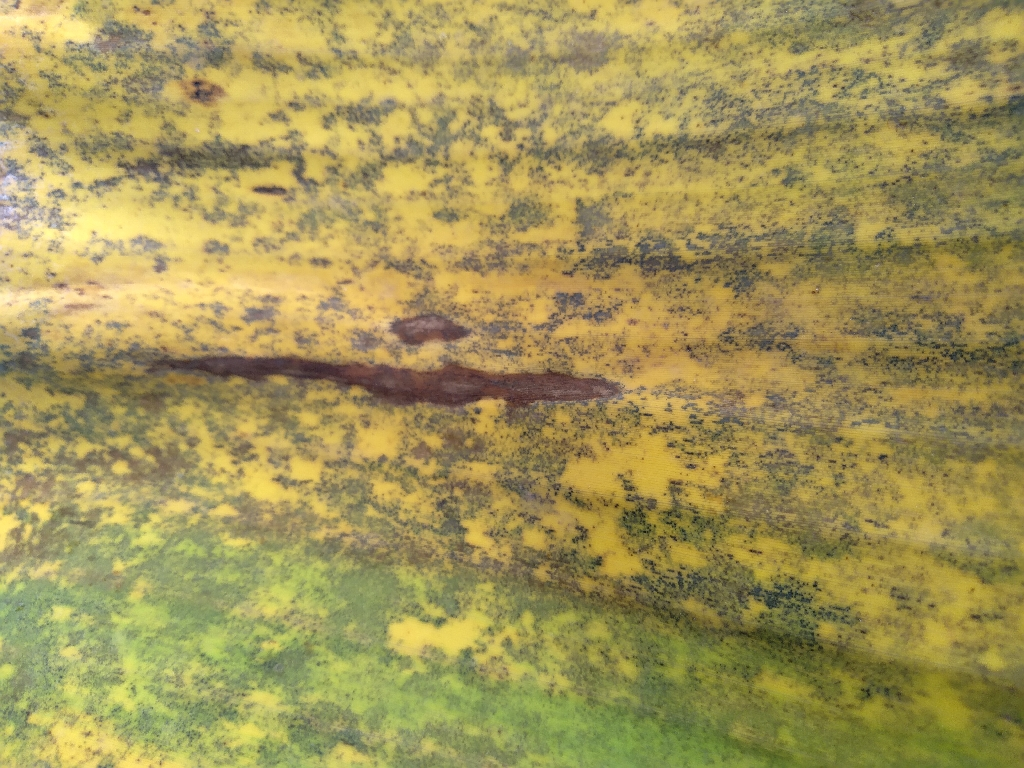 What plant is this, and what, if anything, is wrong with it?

banana, black sigatoka
